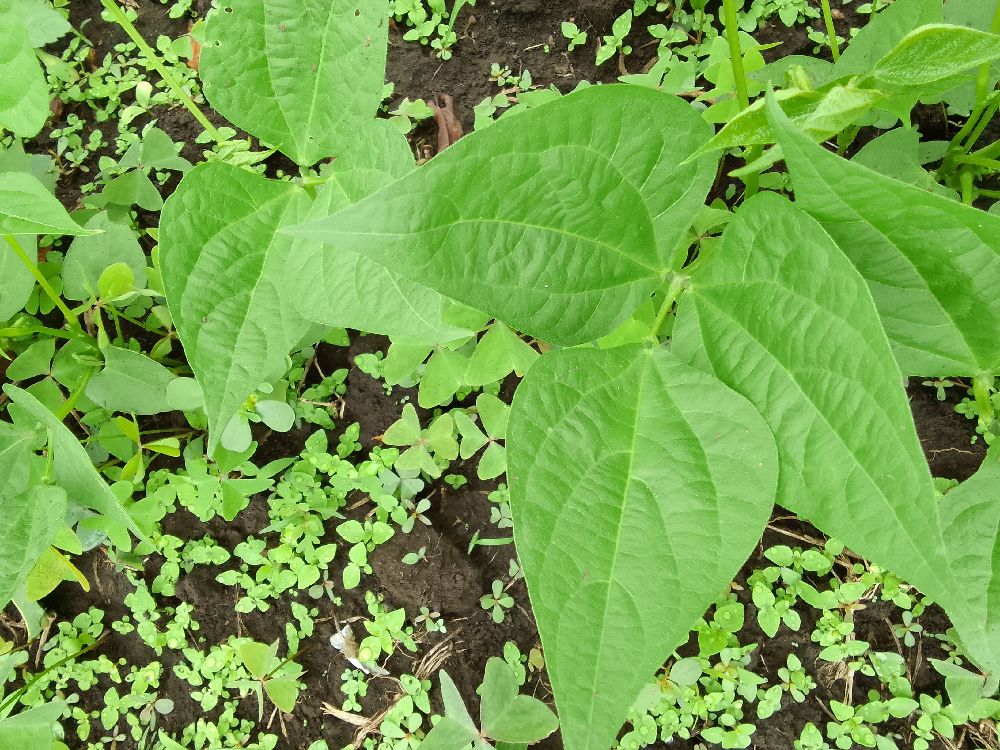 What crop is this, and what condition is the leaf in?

common bean, healthy
